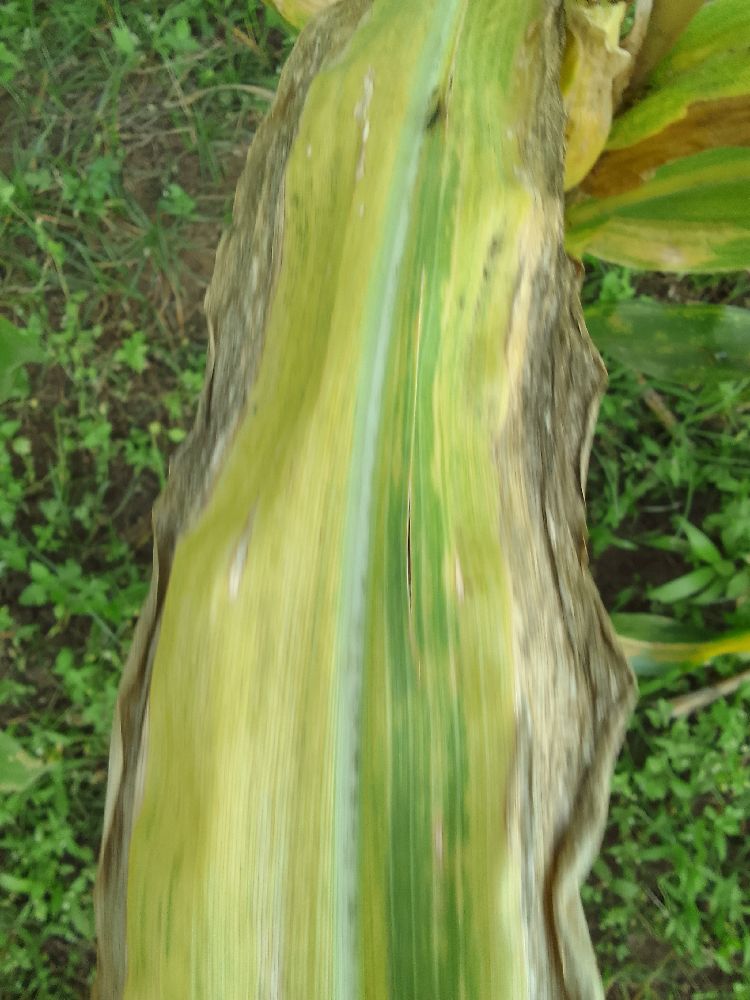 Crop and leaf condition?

maize, maize lethal necrosis
